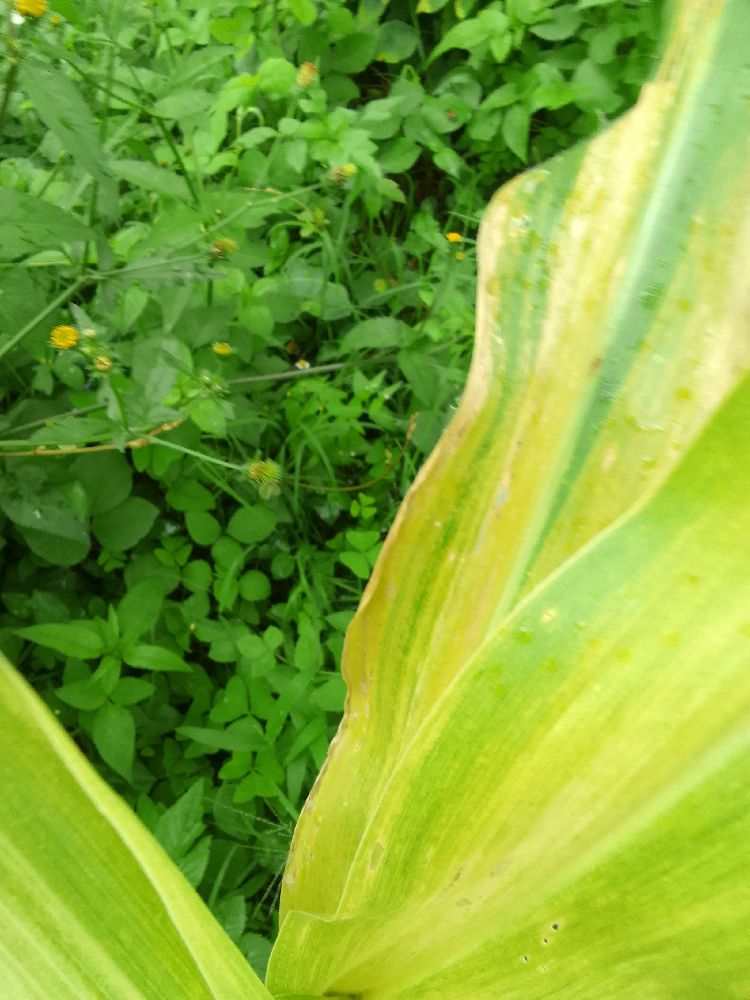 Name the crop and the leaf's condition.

maize, maize lethal necrosis
